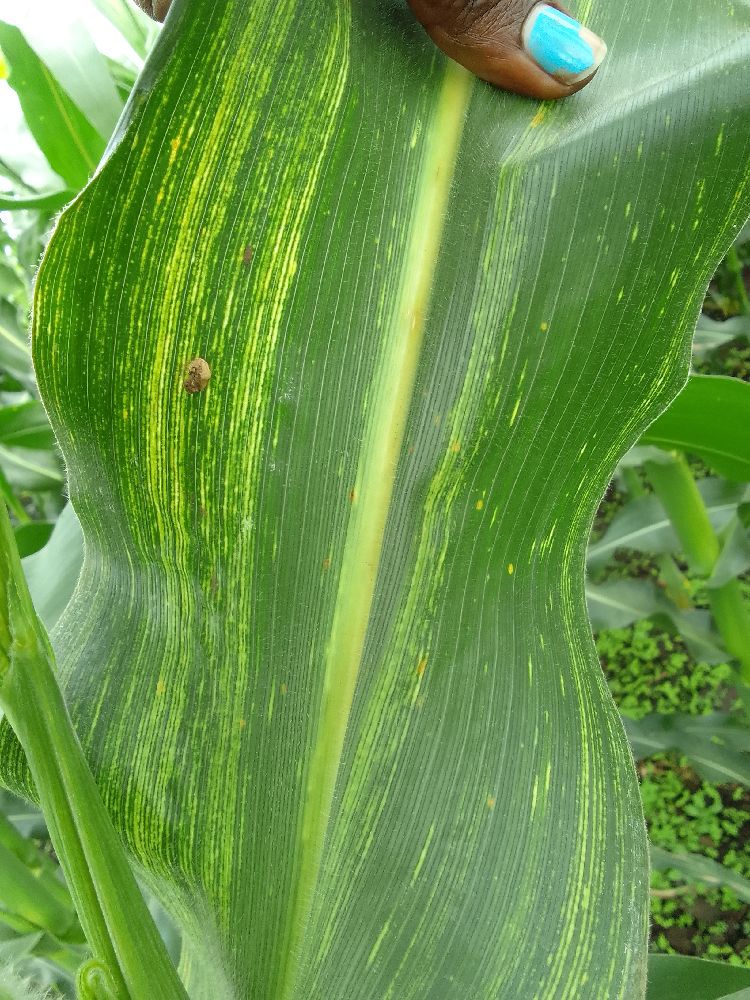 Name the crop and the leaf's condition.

maize, maize streak virus
